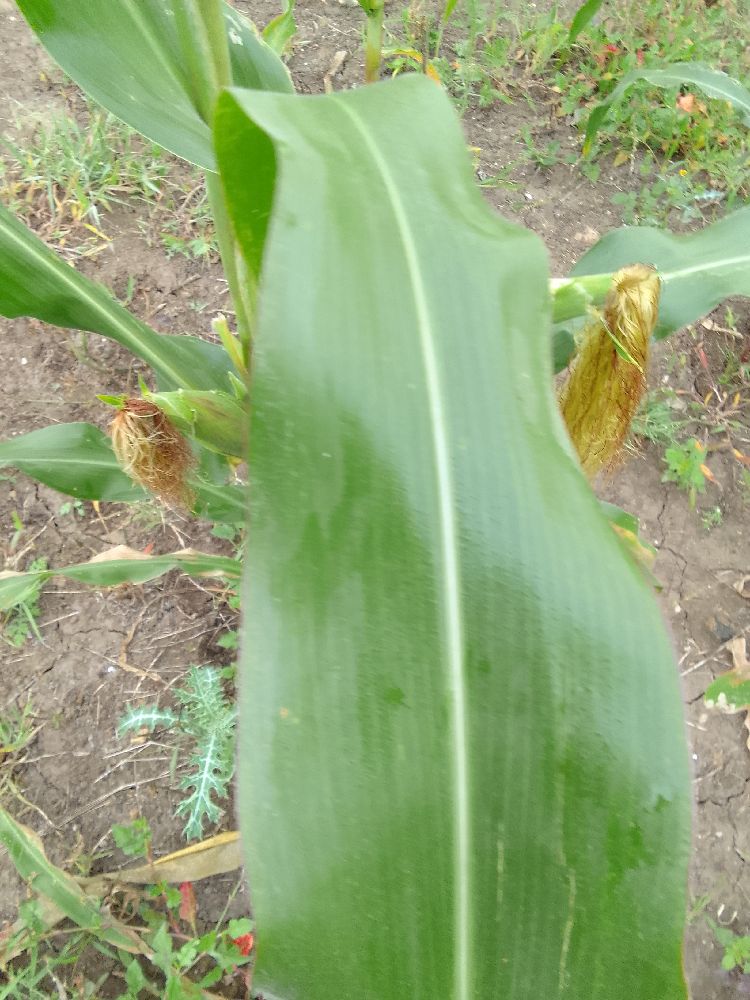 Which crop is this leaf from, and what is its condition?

maize, healthy
